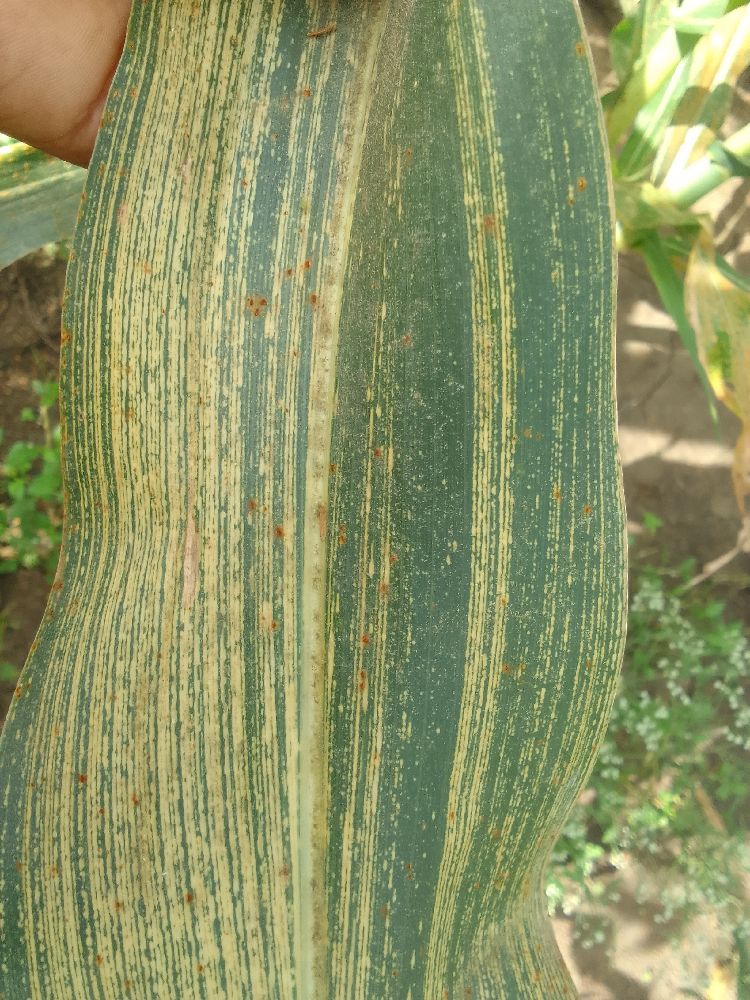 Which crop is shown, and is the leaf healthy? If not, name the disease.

maize, maize streak virus
